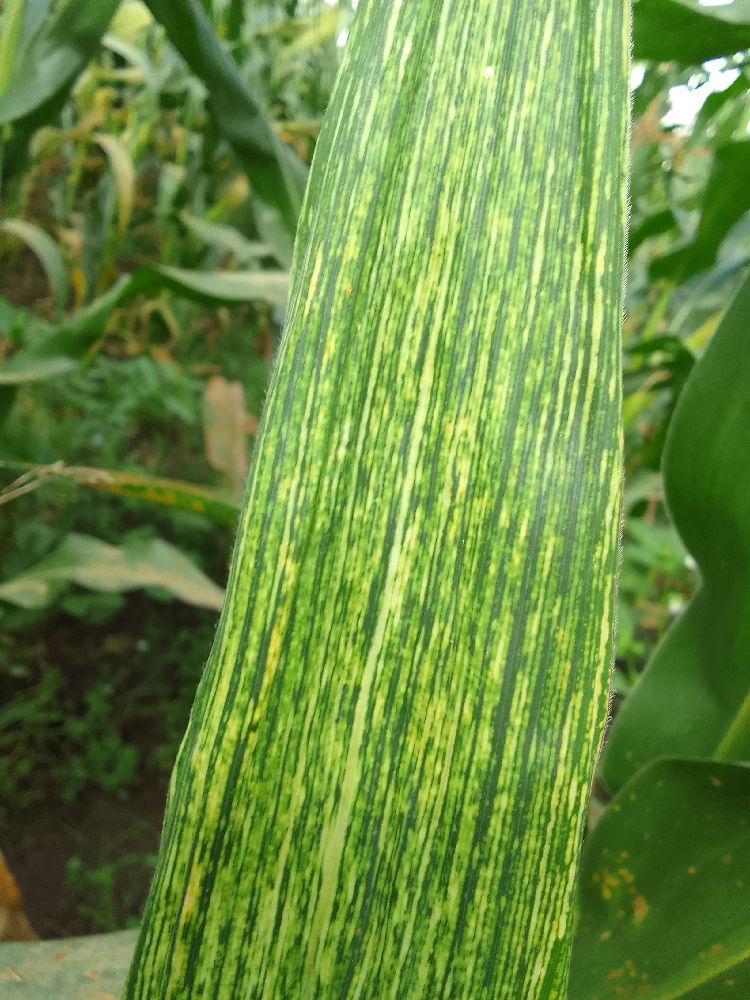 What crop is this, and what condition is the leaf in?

maize, maize streak virus
